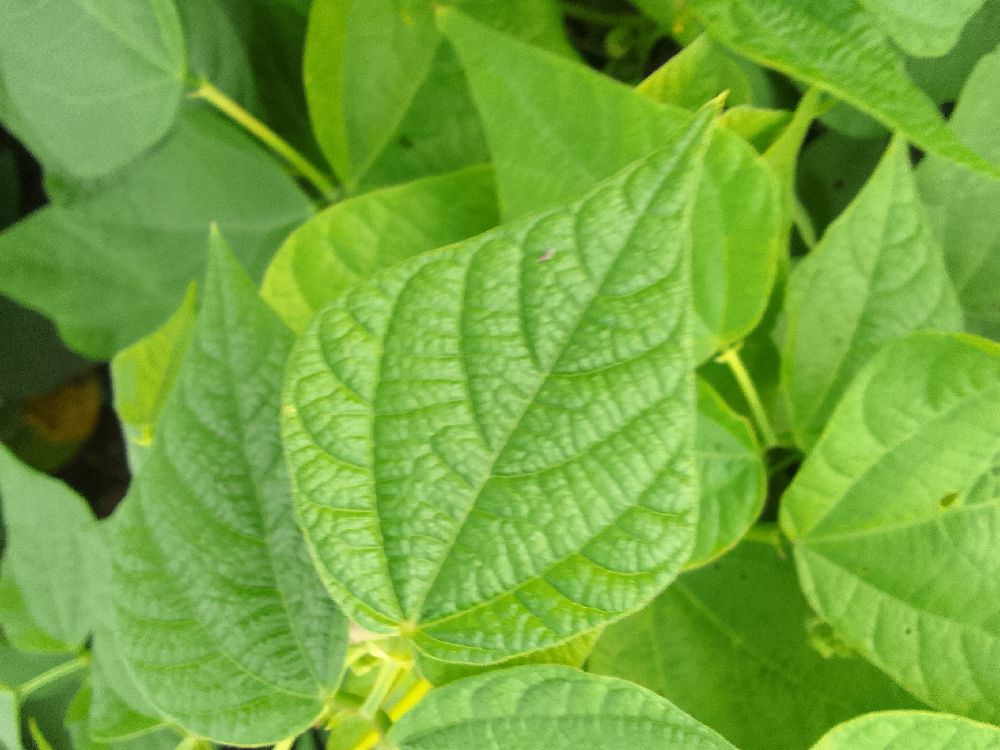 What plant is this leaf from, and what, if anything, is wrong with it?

common bean, healthy
